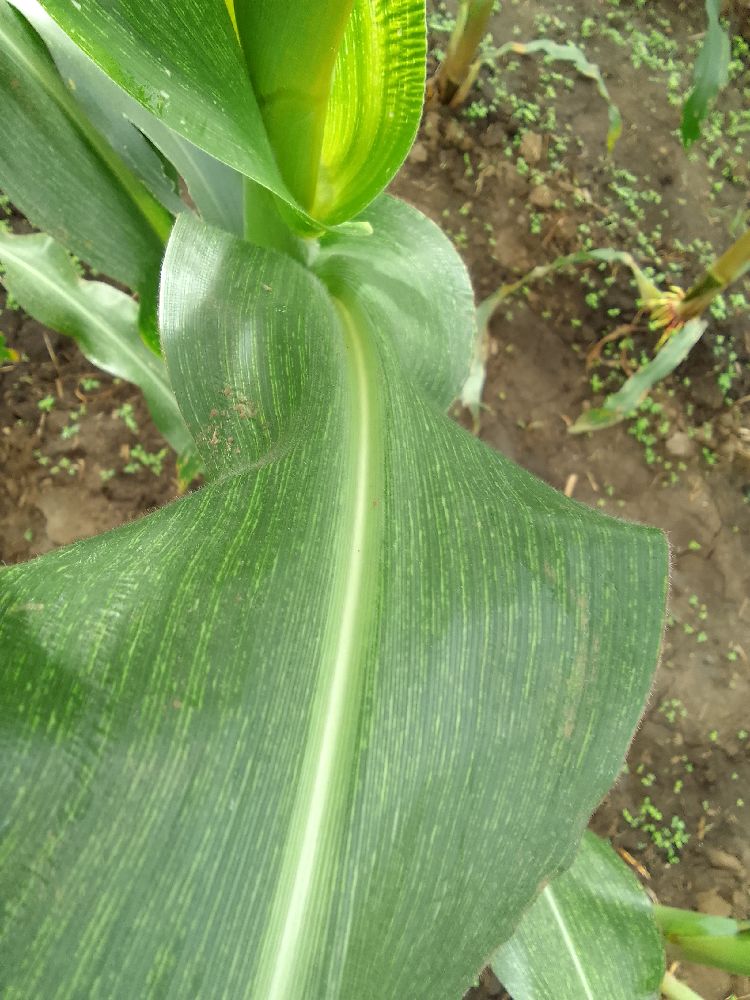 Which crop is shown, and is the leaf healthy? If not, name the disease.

maize, maize streak virus
